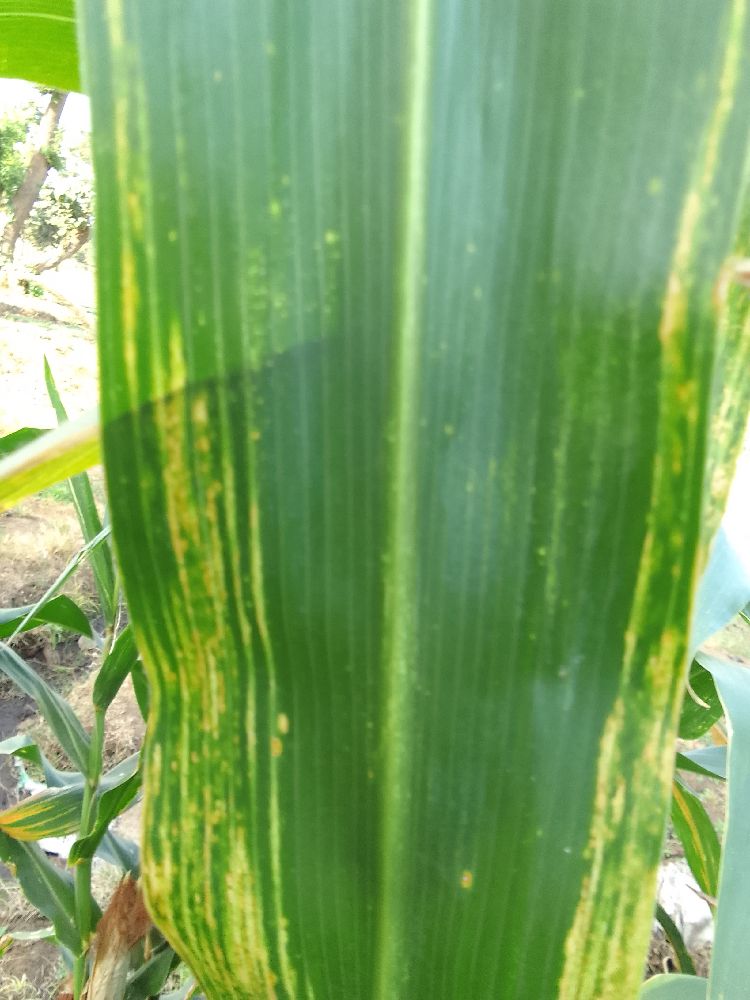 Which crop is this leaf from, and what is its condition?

maize, maize lethal necrosis
